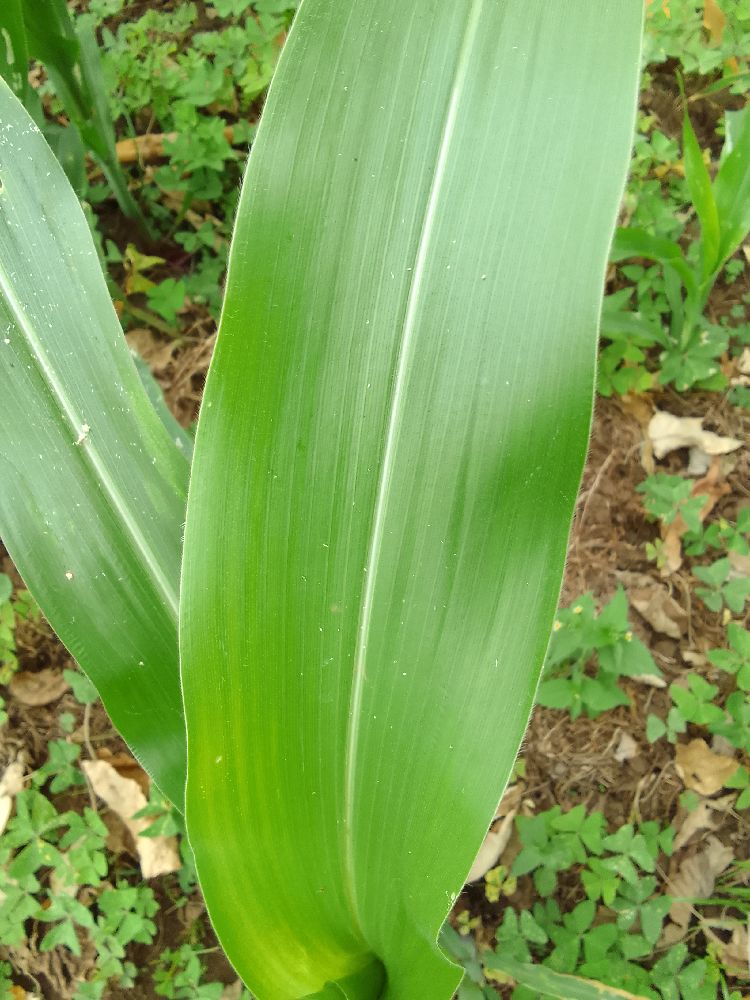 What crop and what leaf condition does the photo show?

maize, healthy
